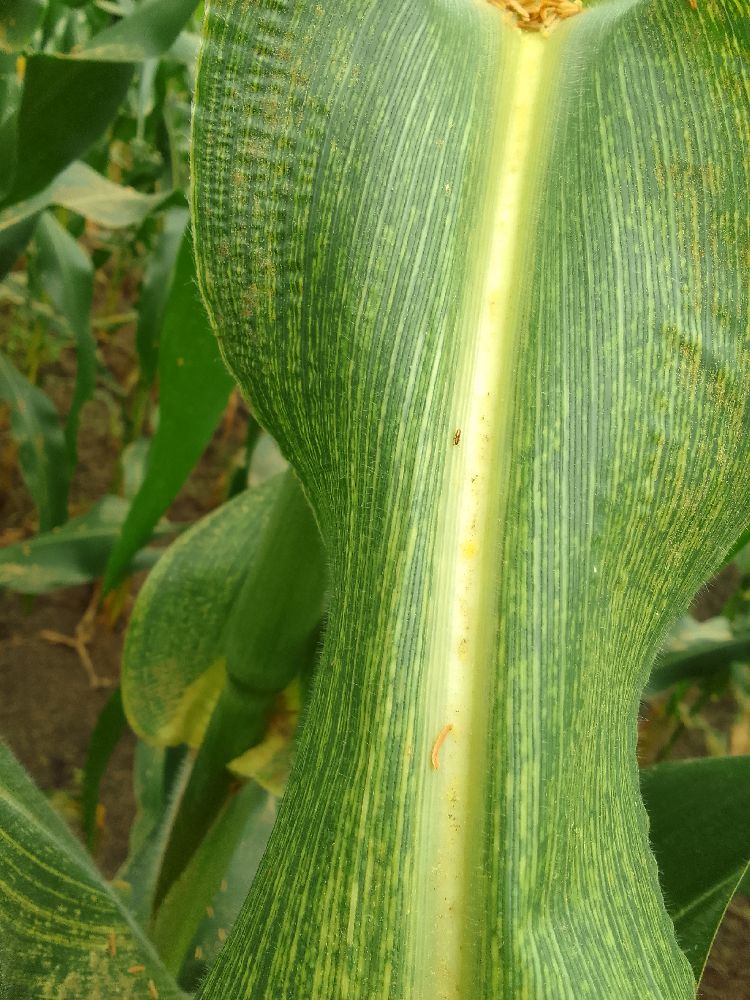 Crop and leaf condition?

maize, maize streak virus
